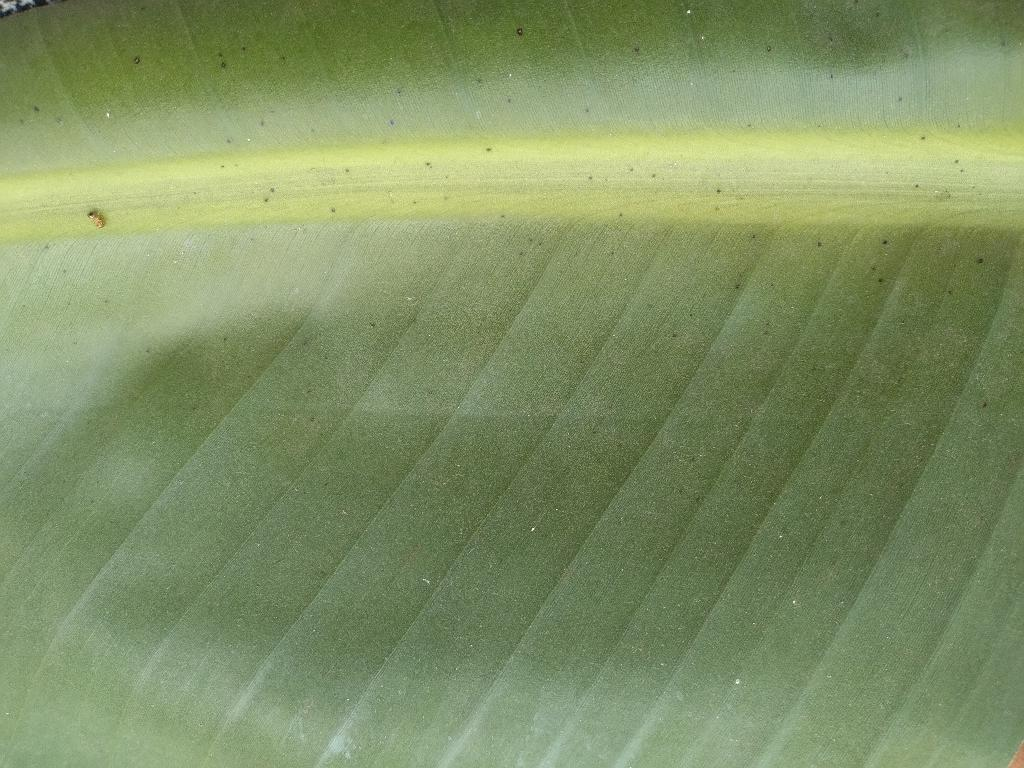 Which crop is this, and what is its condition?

banana, healthy
